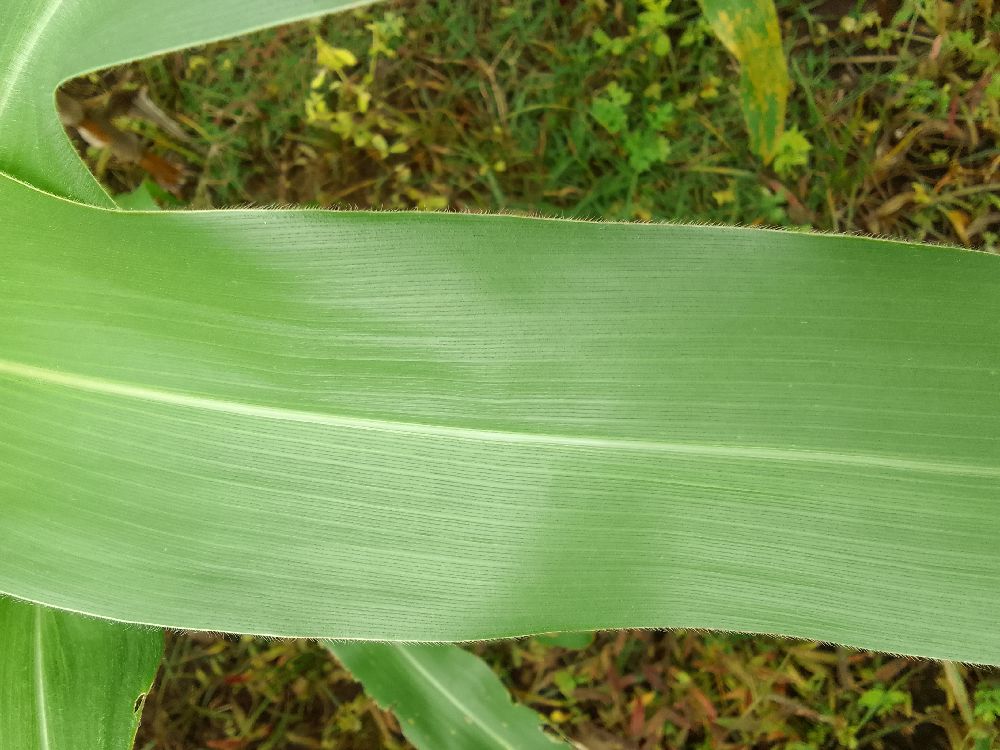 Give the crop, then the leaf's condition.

maize, healthy
